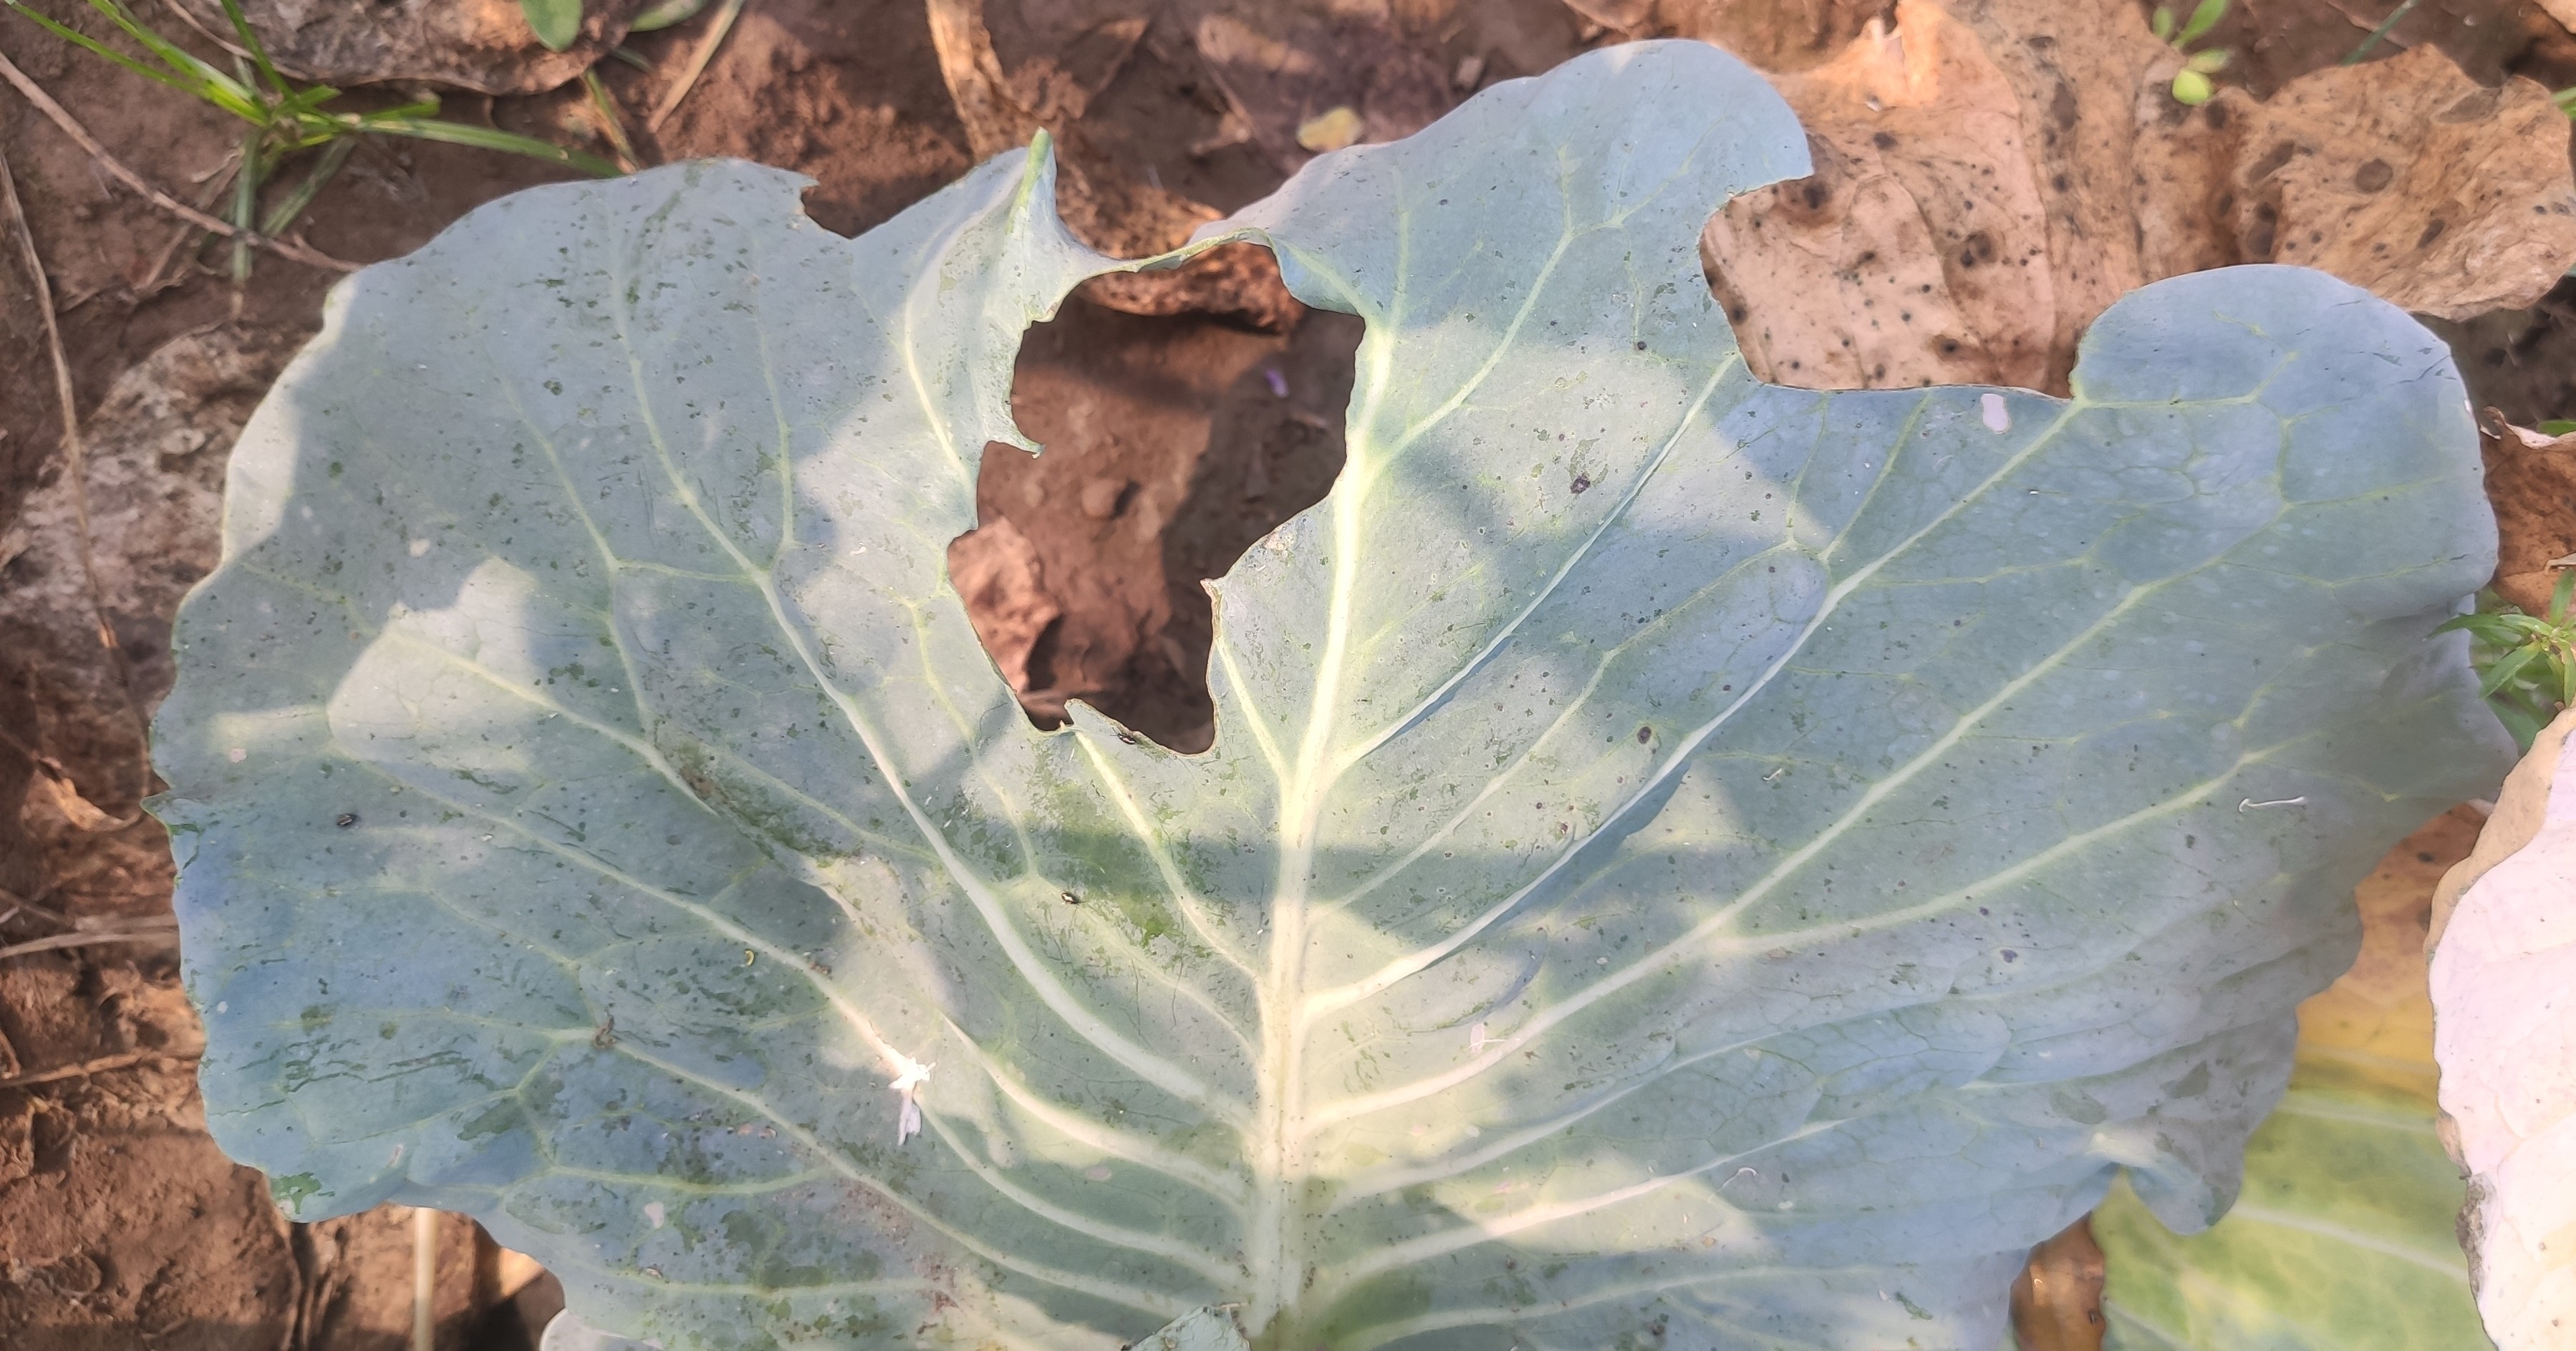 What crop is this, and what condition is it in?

cabbage, alternaria
